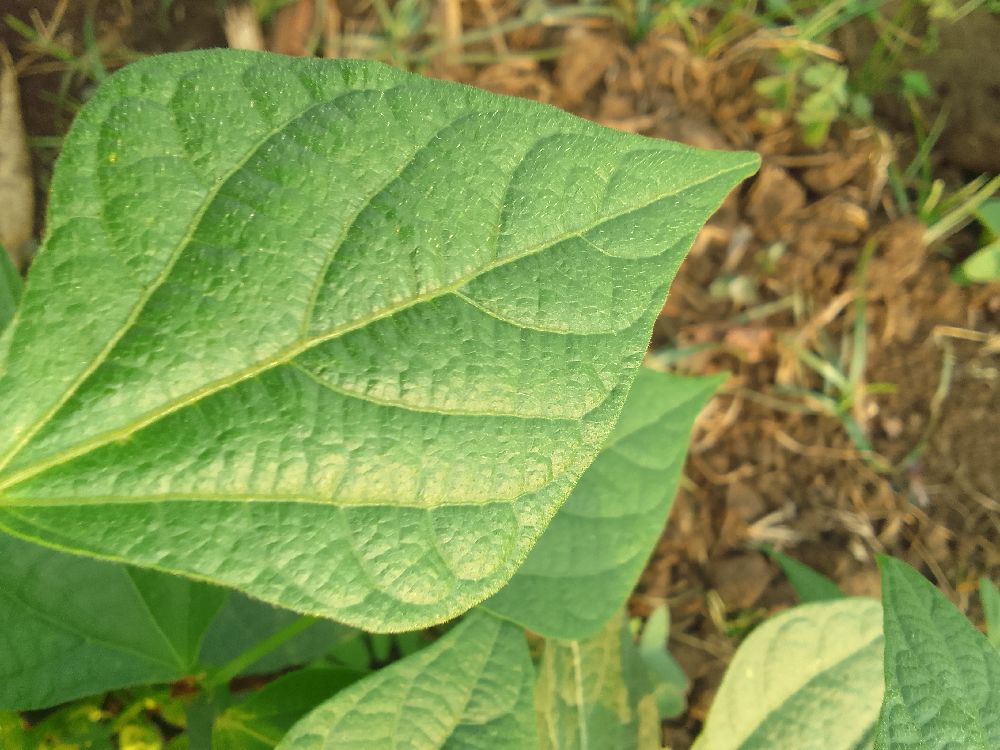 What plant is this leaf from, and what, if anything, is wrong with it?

common bean, healthy
